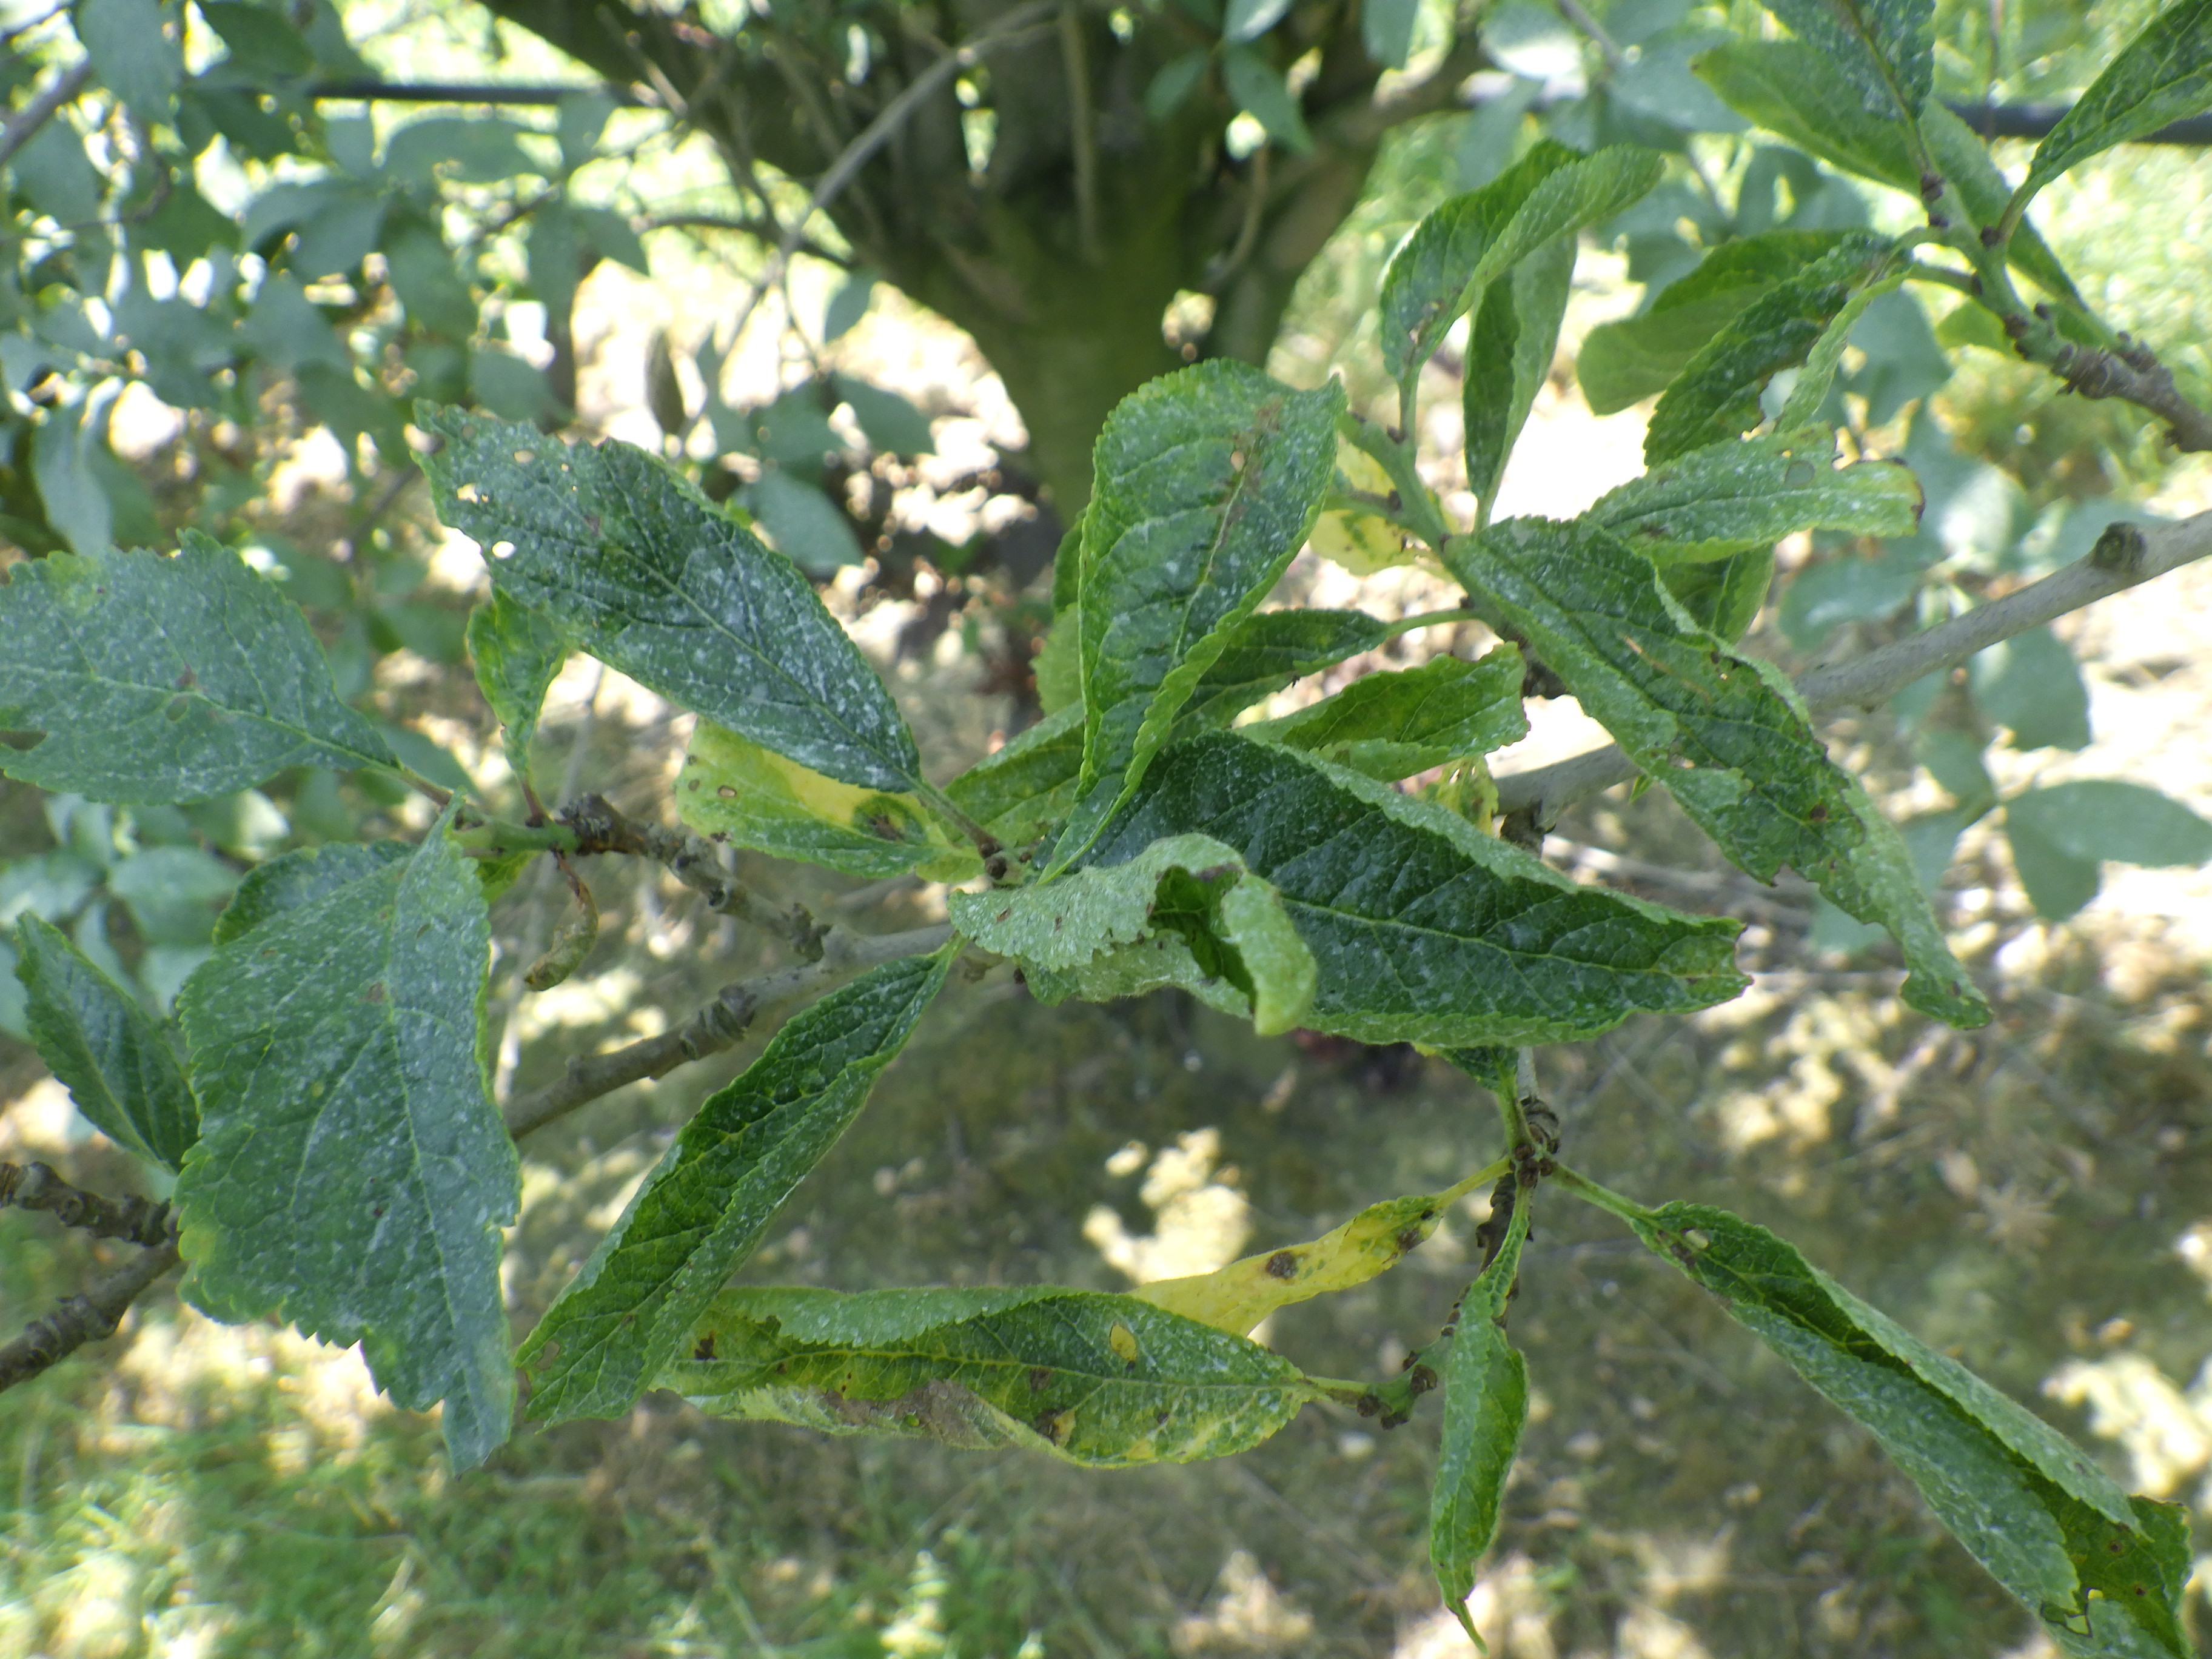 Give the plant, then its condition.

plum, aphids, shot hole disease
